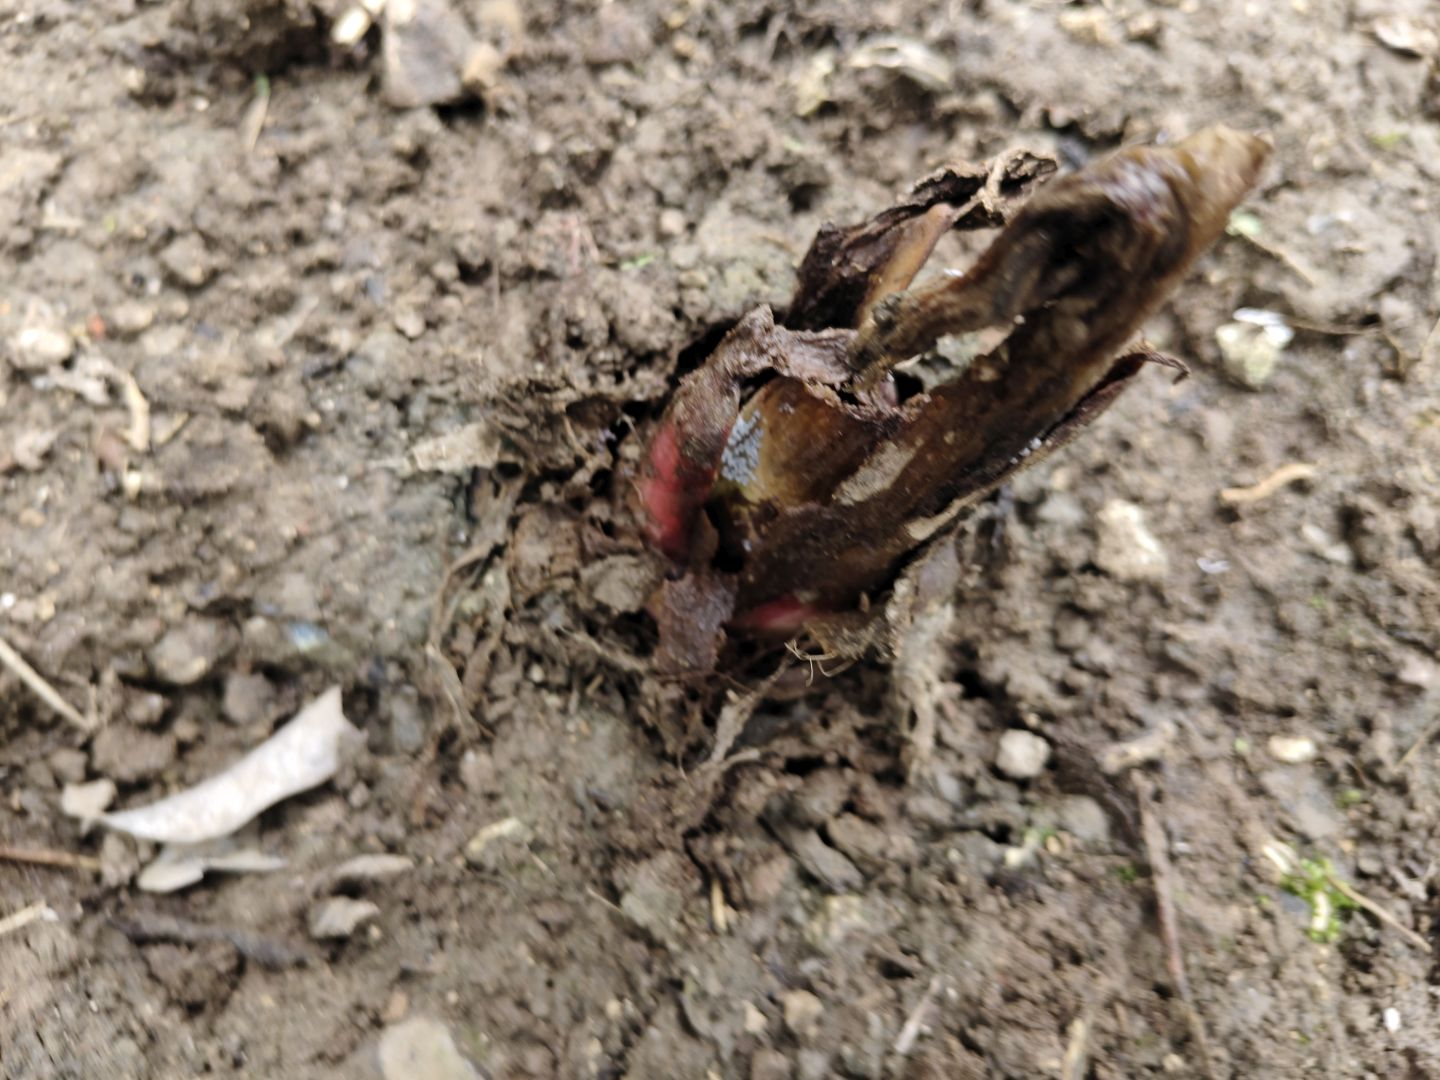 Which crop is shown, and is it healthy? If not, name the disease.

taro, root rot
